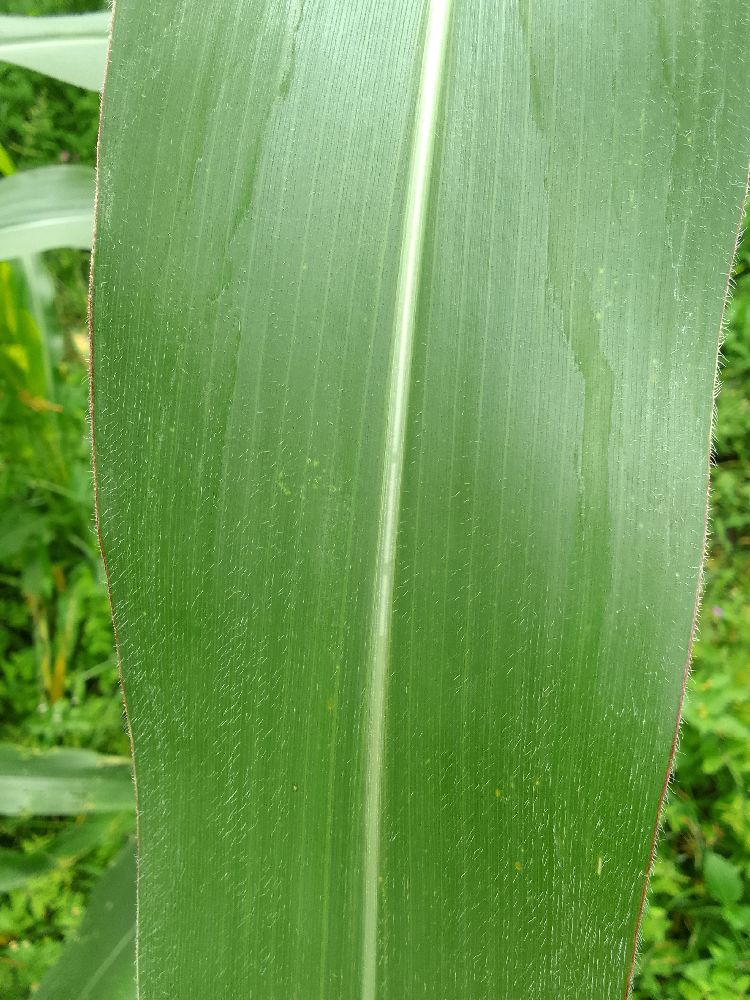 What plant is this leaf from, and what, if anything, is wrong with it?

maize, healthy
